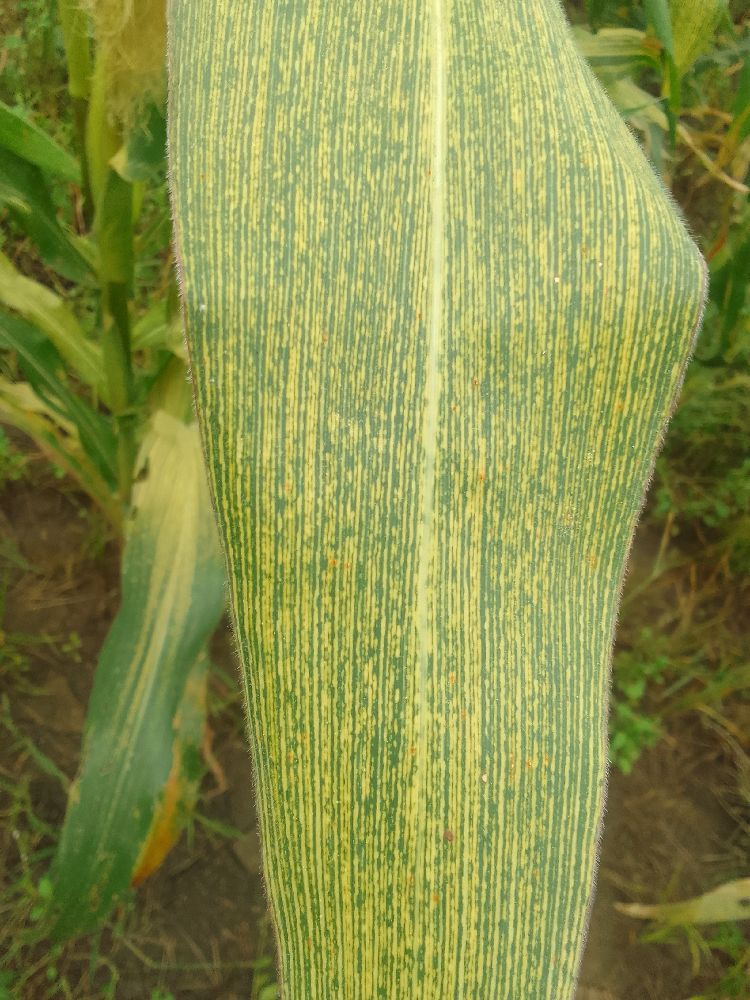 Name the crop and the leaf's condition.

maize, maize streak virus
